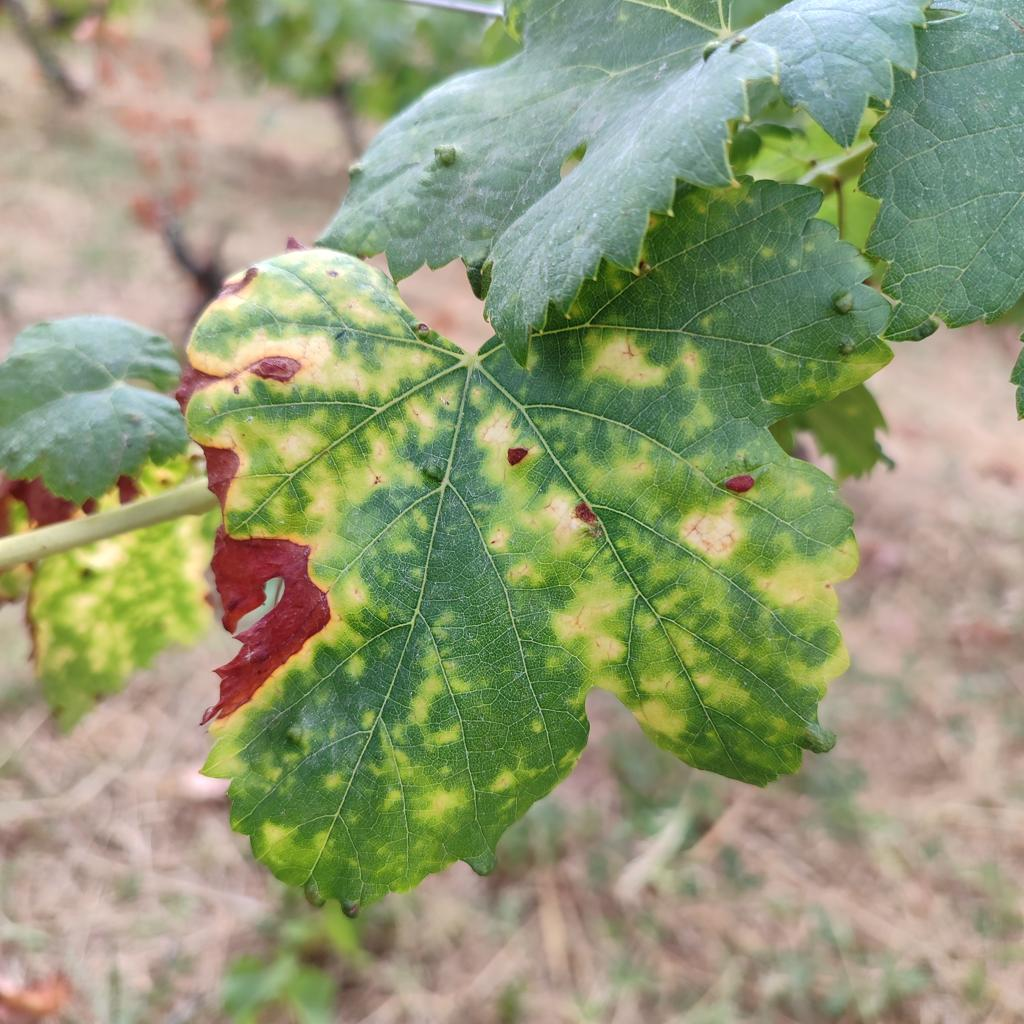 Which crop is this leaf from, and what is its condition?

grapevine, esca complex
